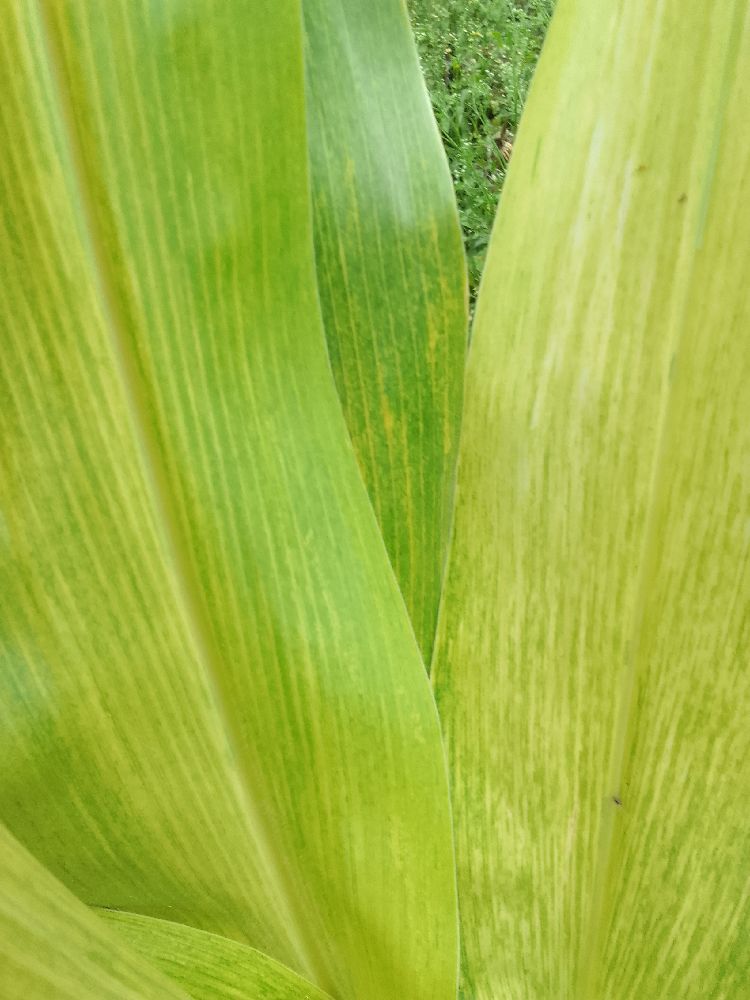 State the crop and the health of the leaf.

maize, maize lethal necrosis
